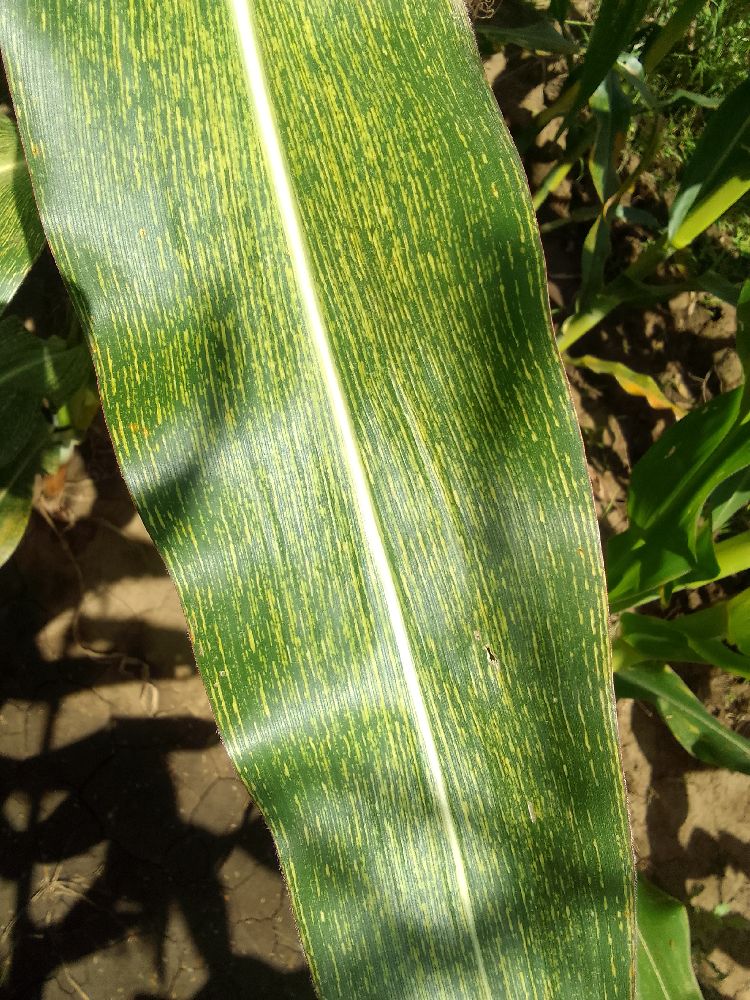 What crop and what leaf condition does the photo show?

maize, maize streak virus
